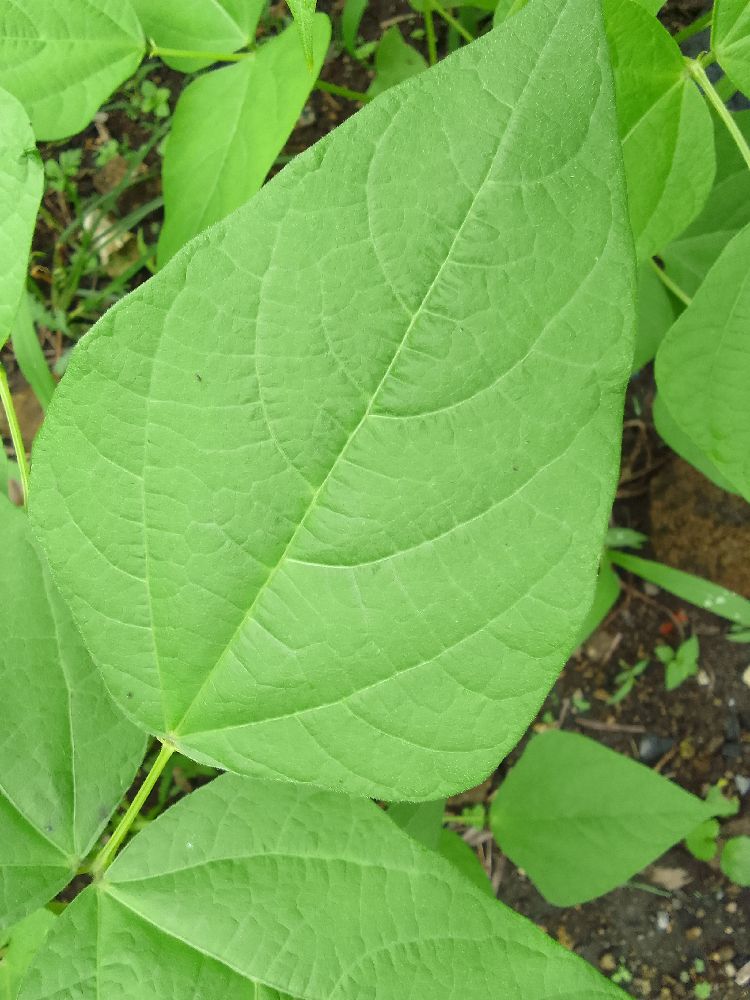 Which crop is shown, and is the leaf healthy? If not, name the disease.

common bean, healthy
